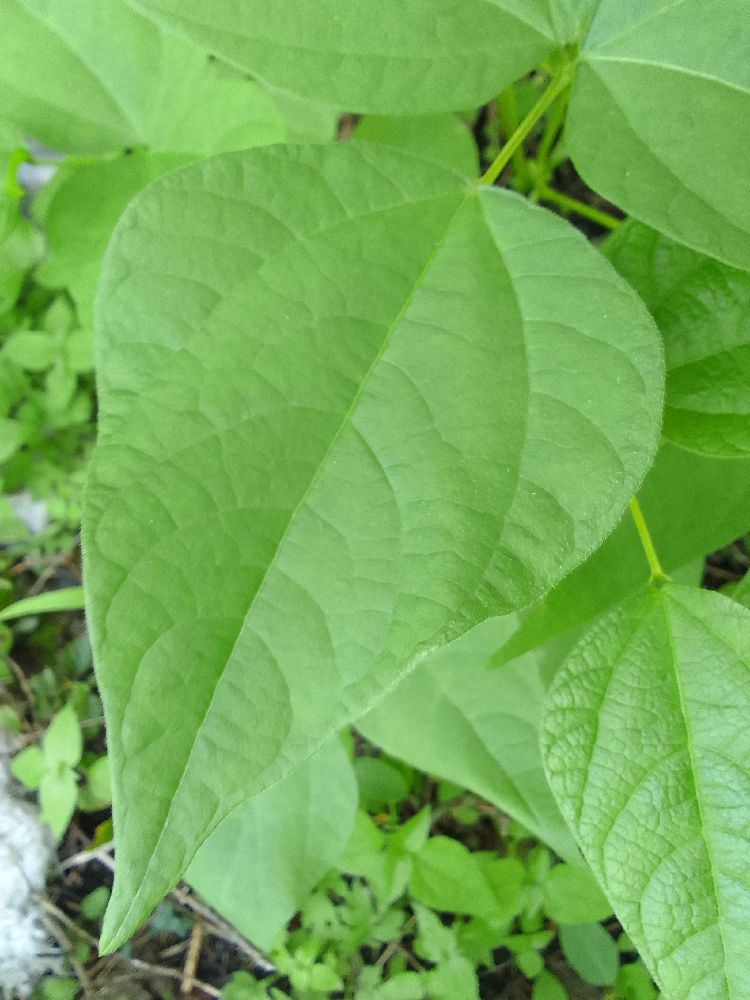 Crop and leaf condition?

common bean, healthy
